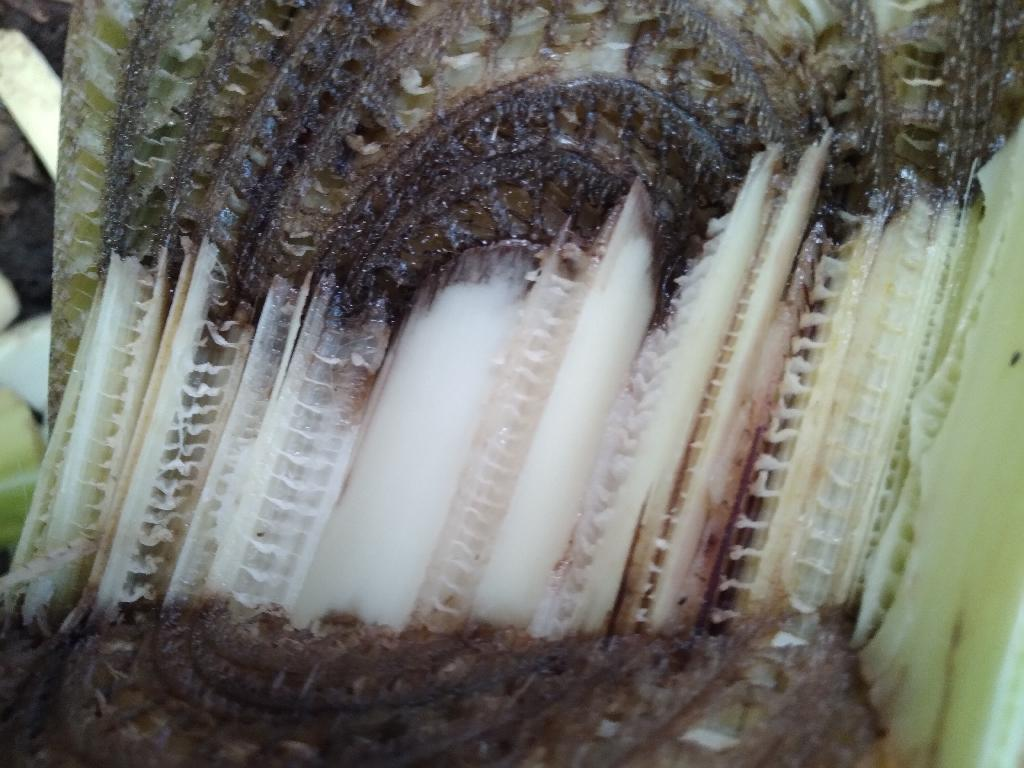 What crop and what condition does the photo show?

banana, fusarium wilt race 1
